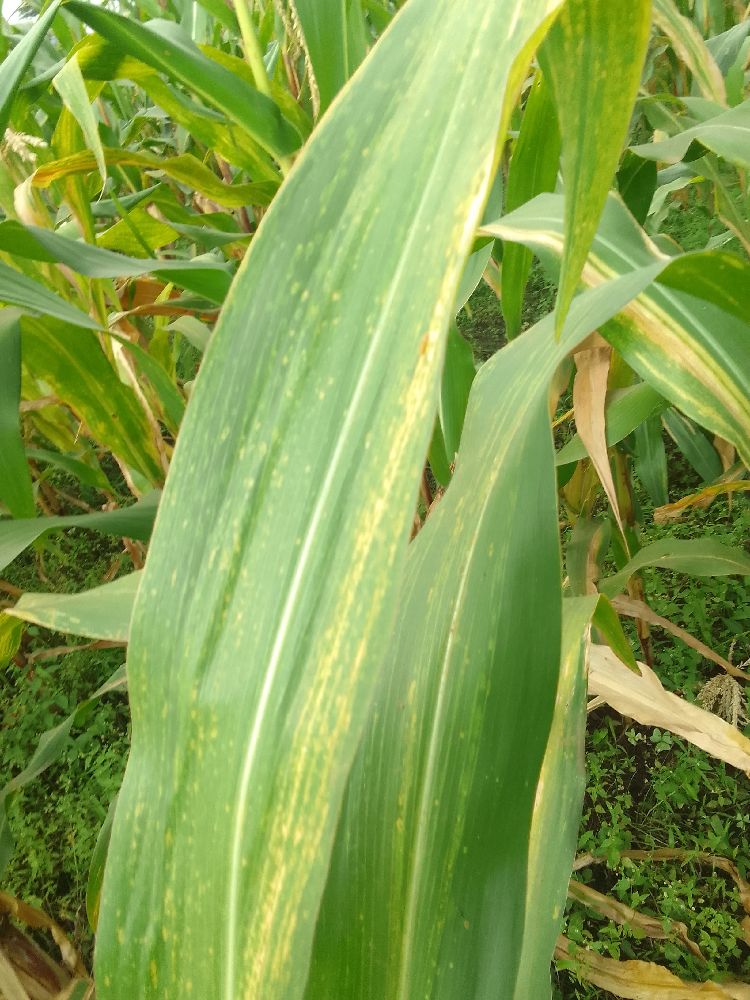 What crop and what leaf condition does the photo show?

maize, maize lethal necrosis
